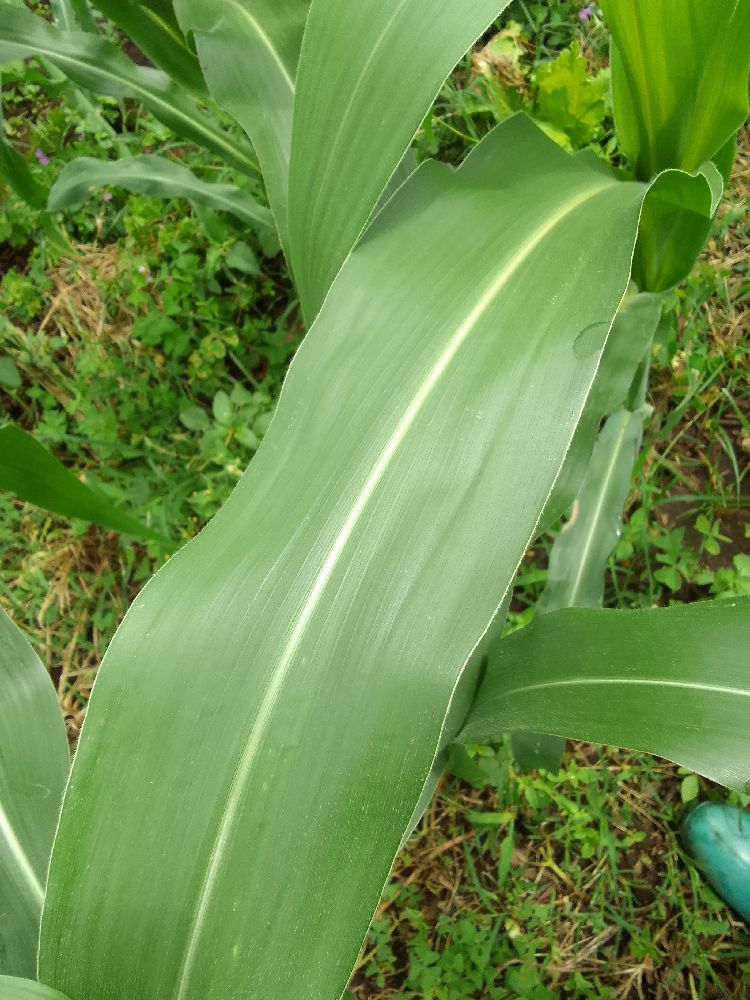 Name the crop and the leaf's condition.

maize, healthy
